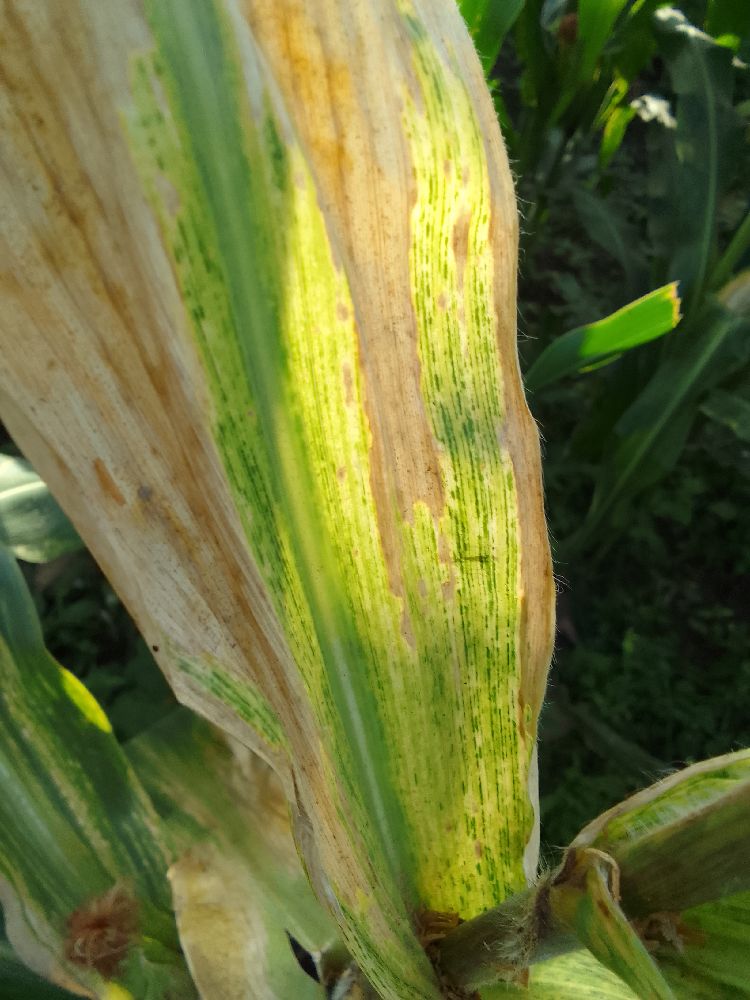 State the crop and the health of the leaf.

maize, maize lethal necrosis
